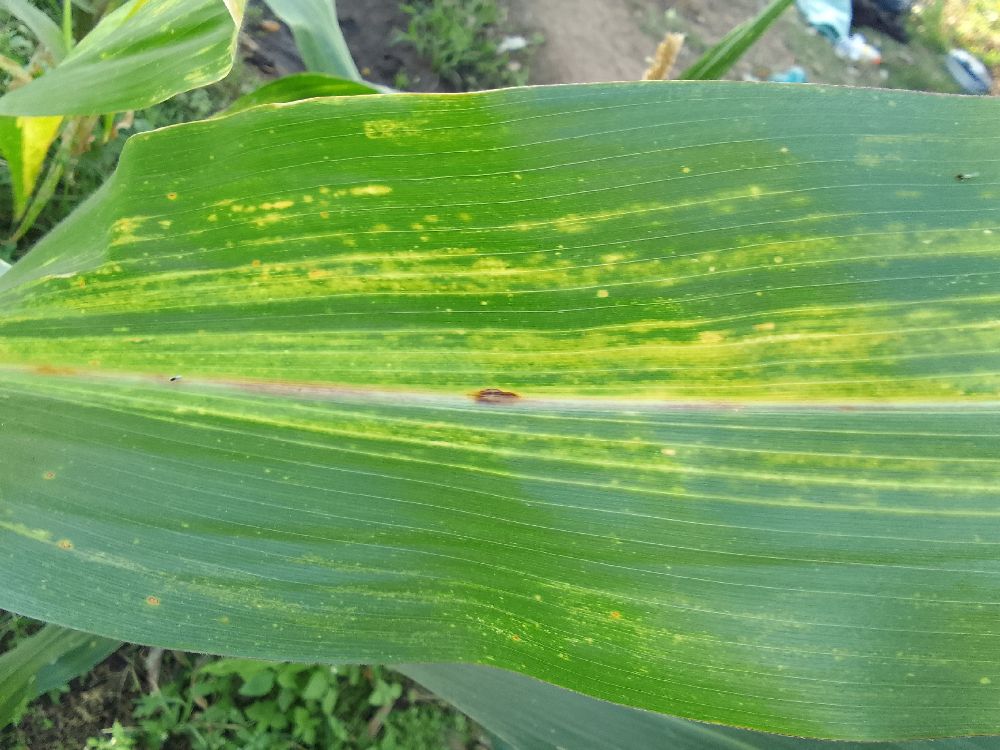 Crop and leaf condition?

maize, maize lethal necrosis
